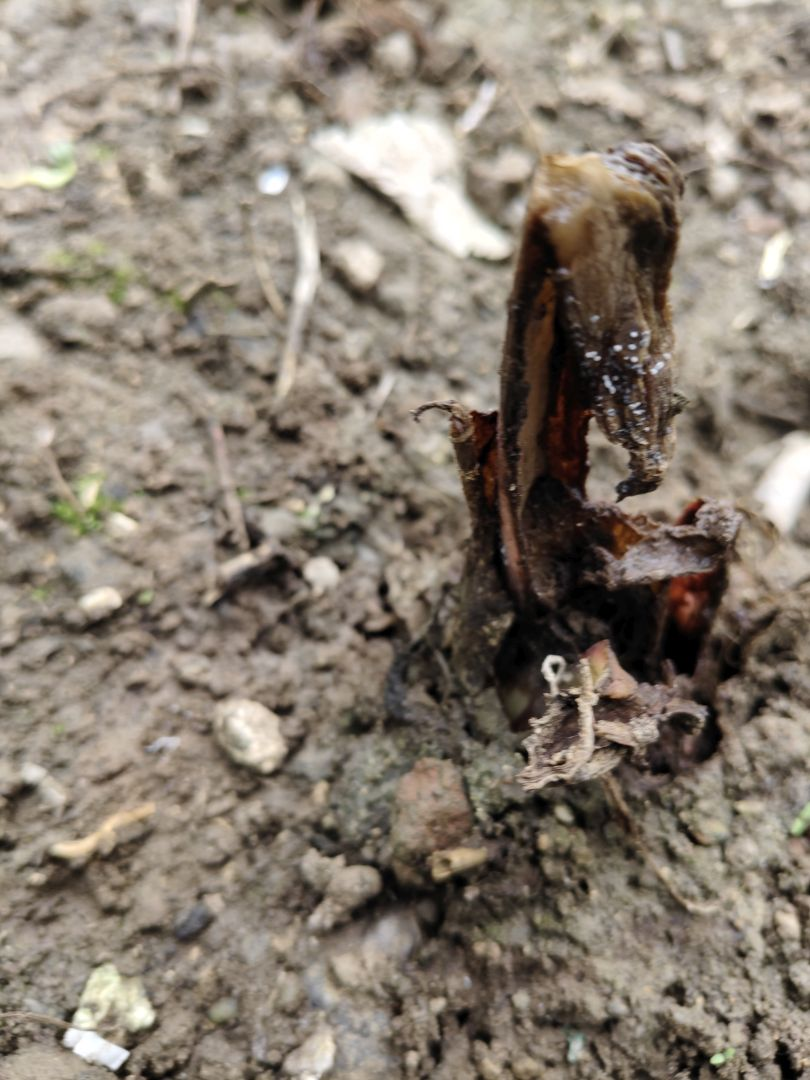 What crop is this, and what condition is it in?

taro, root rot
